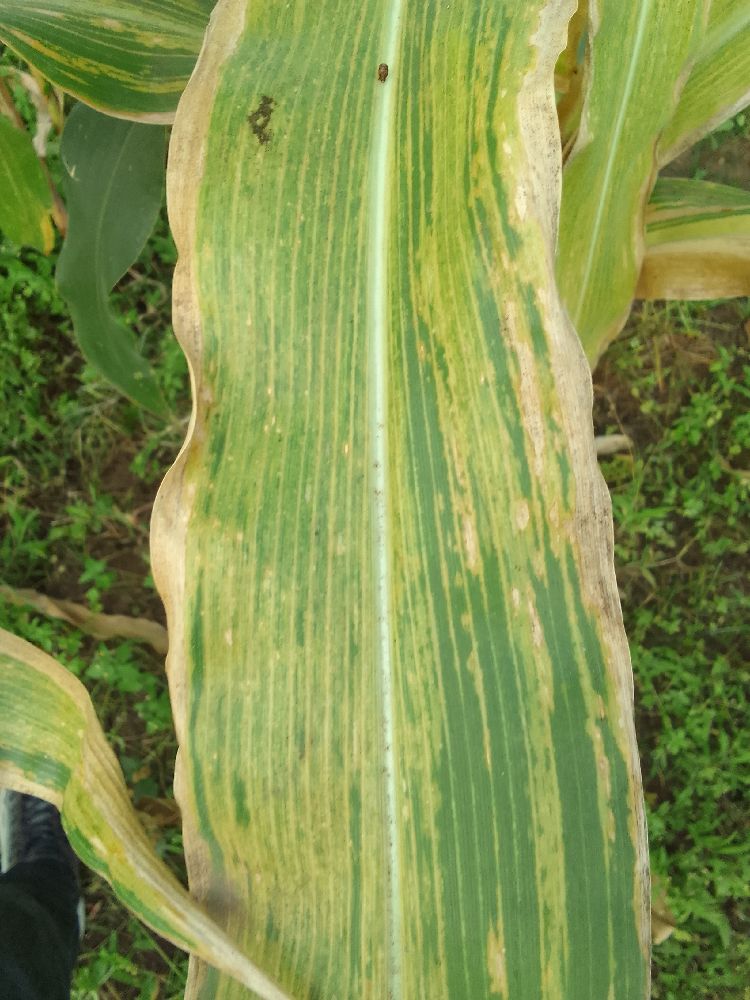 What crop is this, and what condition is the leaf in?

maize, maize lethal necrosis
